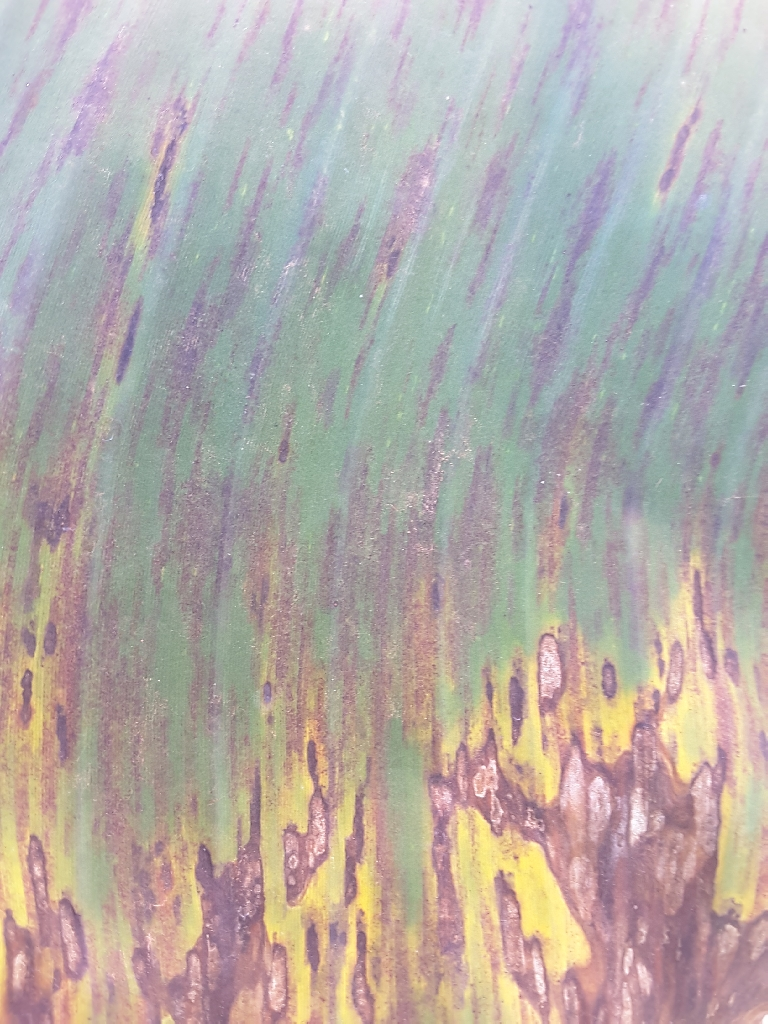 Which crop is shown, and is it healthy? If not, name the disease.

banana, black sigatoka
